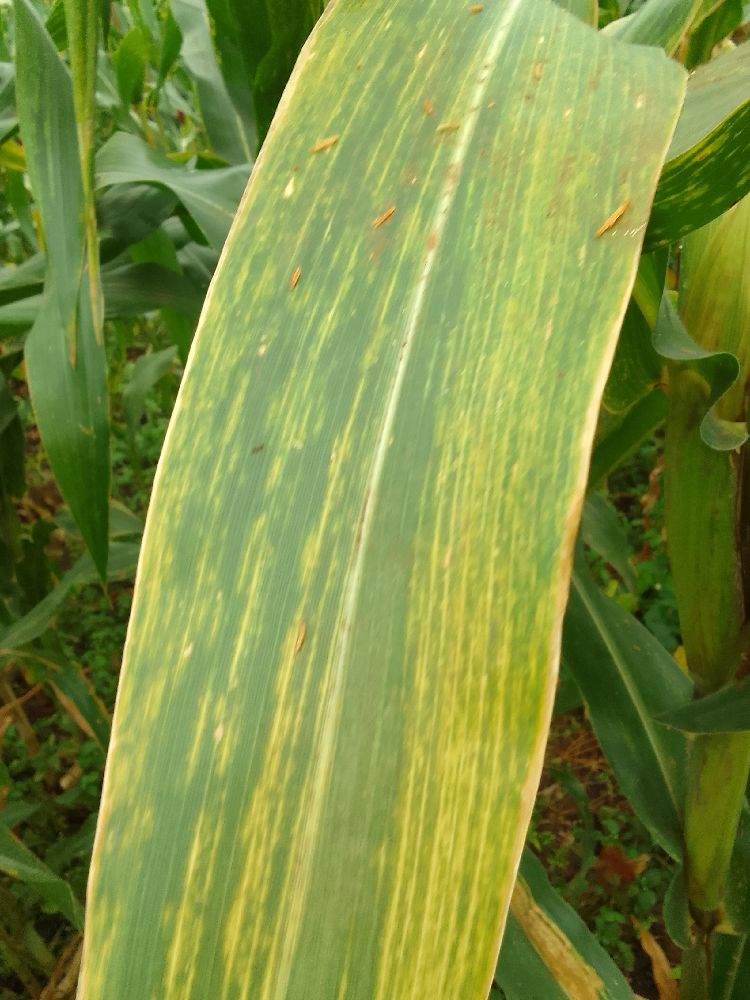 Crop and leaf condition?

maize, maize lethal necrosis
